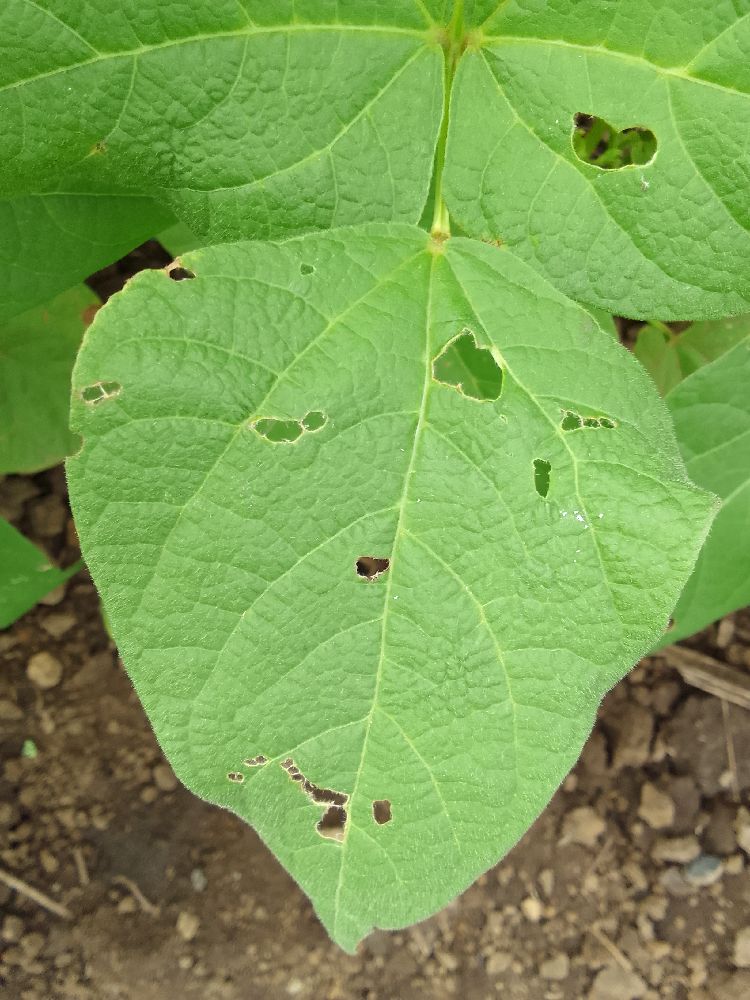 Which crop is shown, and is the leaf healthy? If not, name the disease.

common bean, healthy
